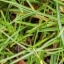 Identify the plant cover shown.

grass
